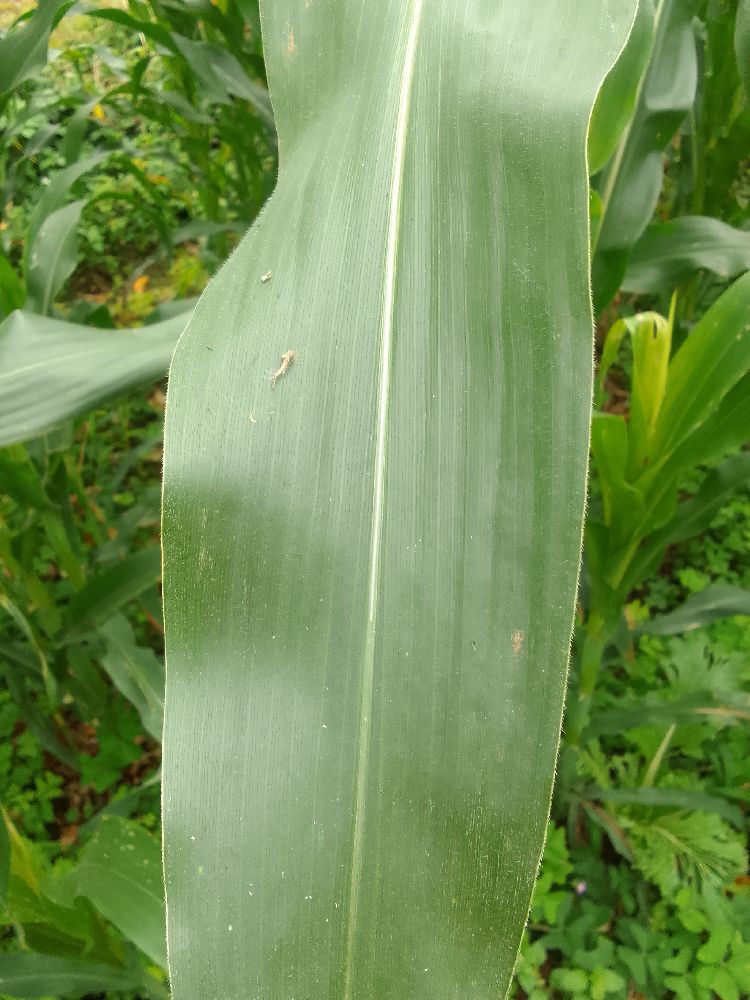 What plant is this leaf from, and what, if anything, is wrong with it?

maize, healthy
